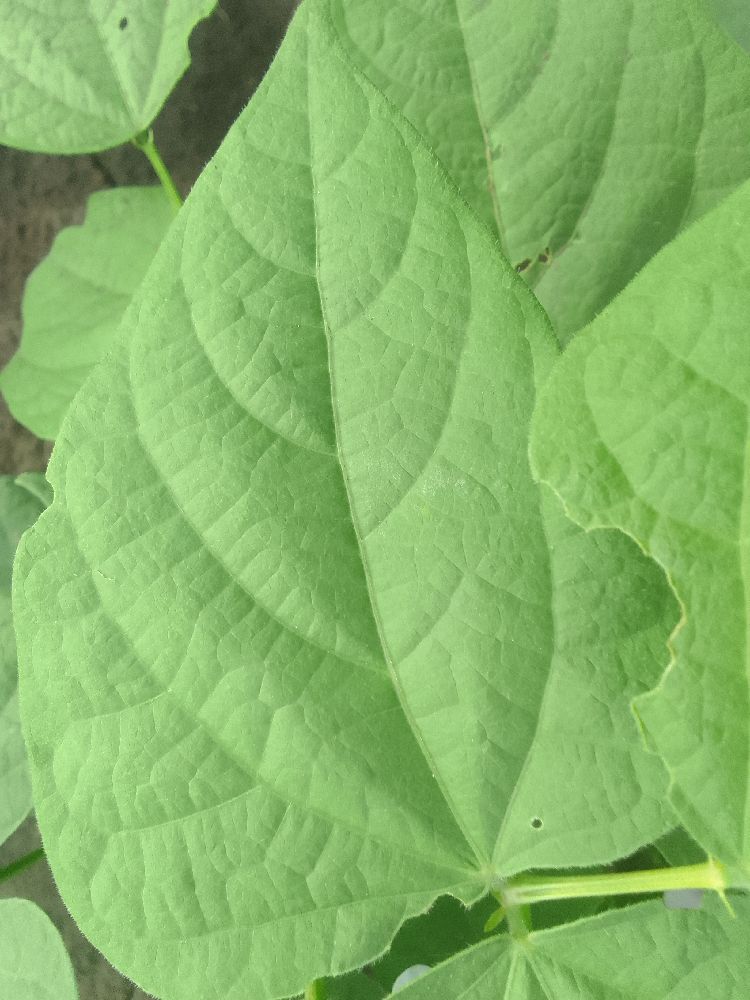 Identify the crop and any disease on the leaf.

common bean, healthy
